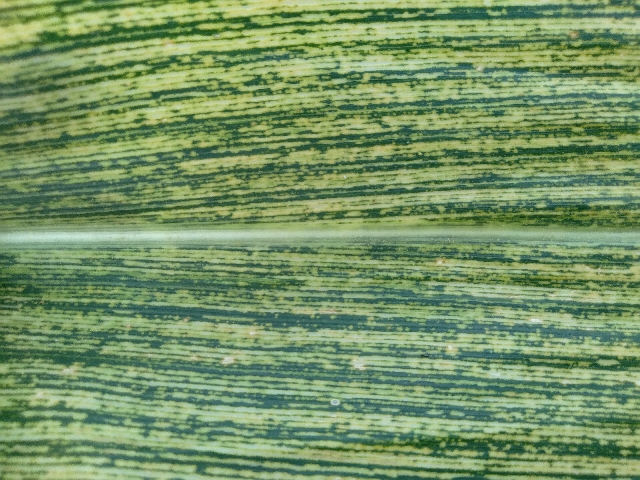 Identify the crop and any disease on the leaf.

maize, maize streak virus
